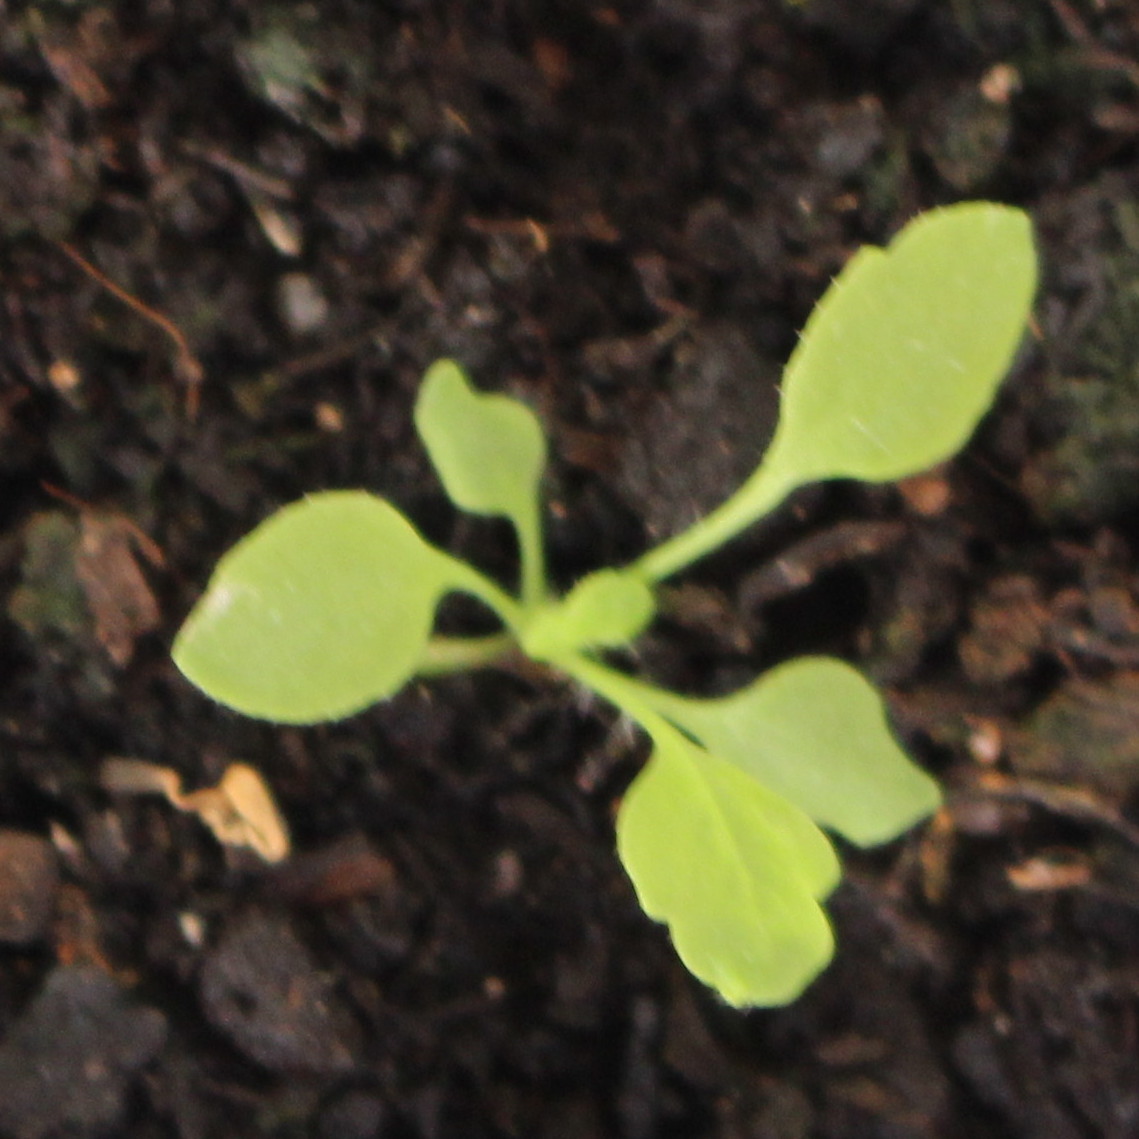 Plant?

Papaver rhoeas
